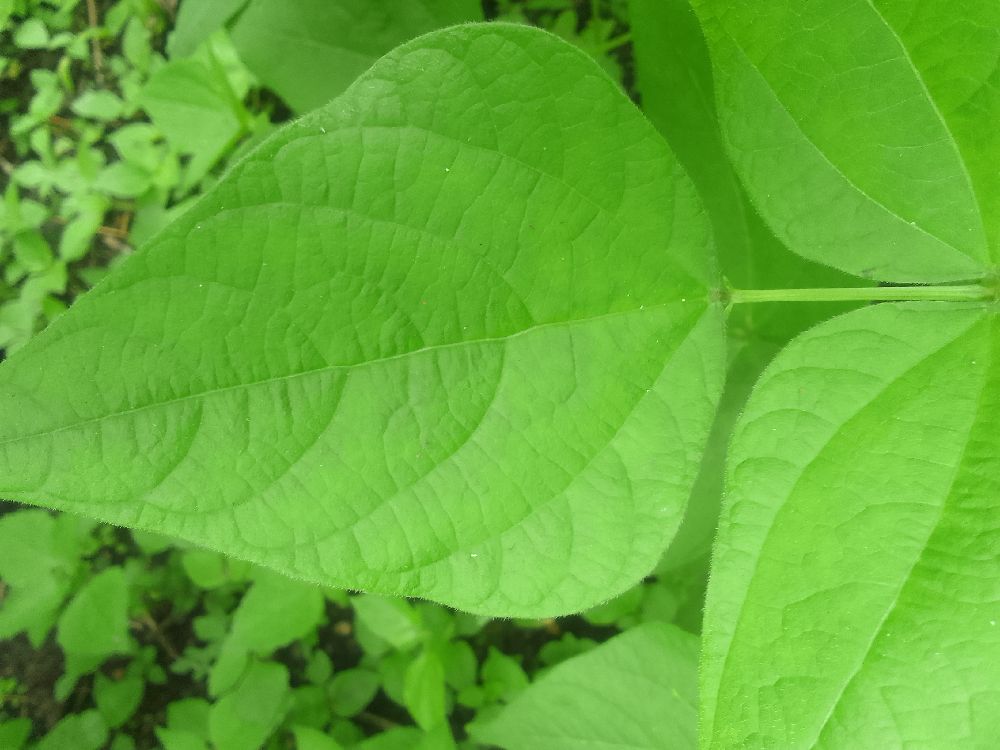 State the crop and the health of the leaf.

common bean, healthy
